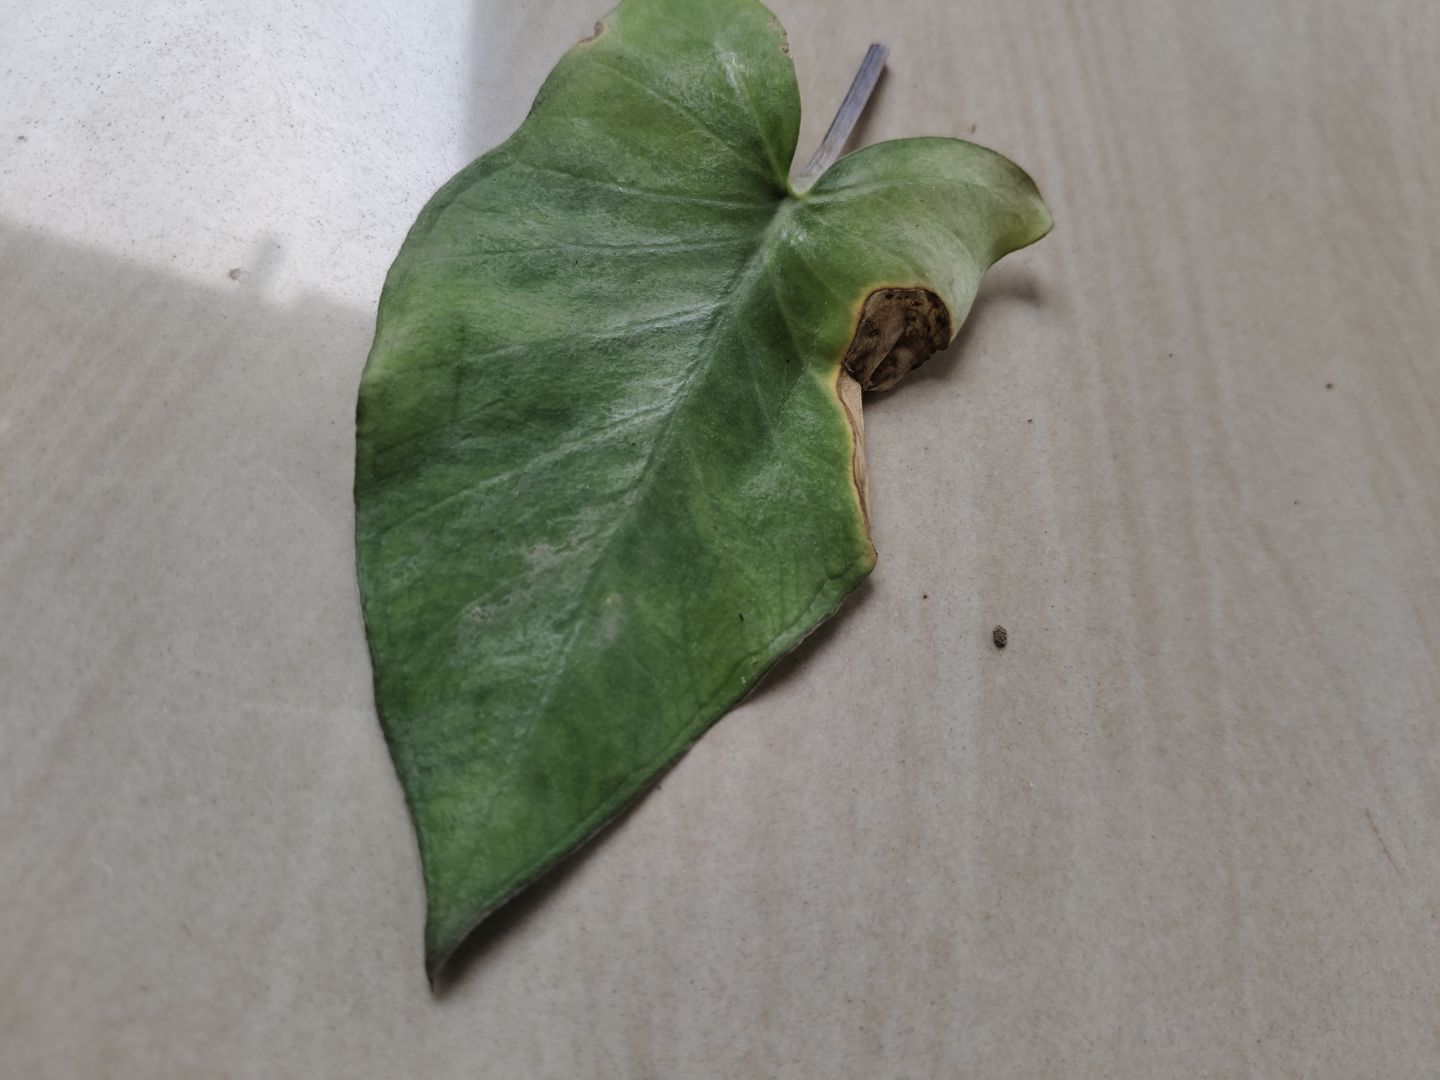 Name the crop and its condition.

taro, leaf blight
